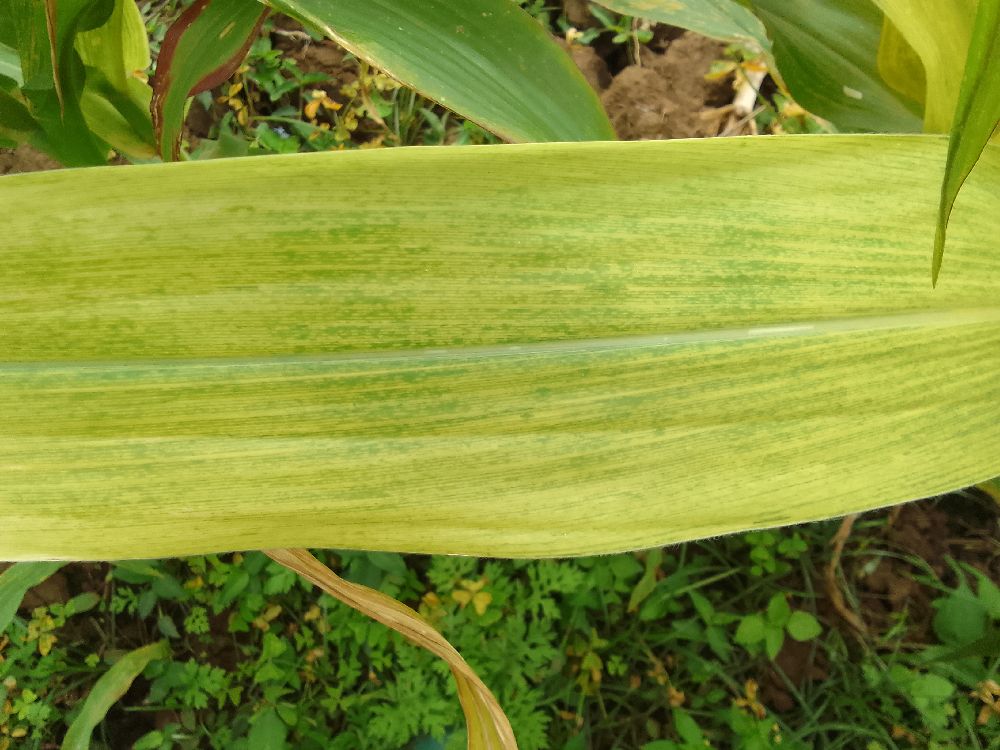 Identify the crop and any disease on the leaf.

maize, maize lethal necrosis
